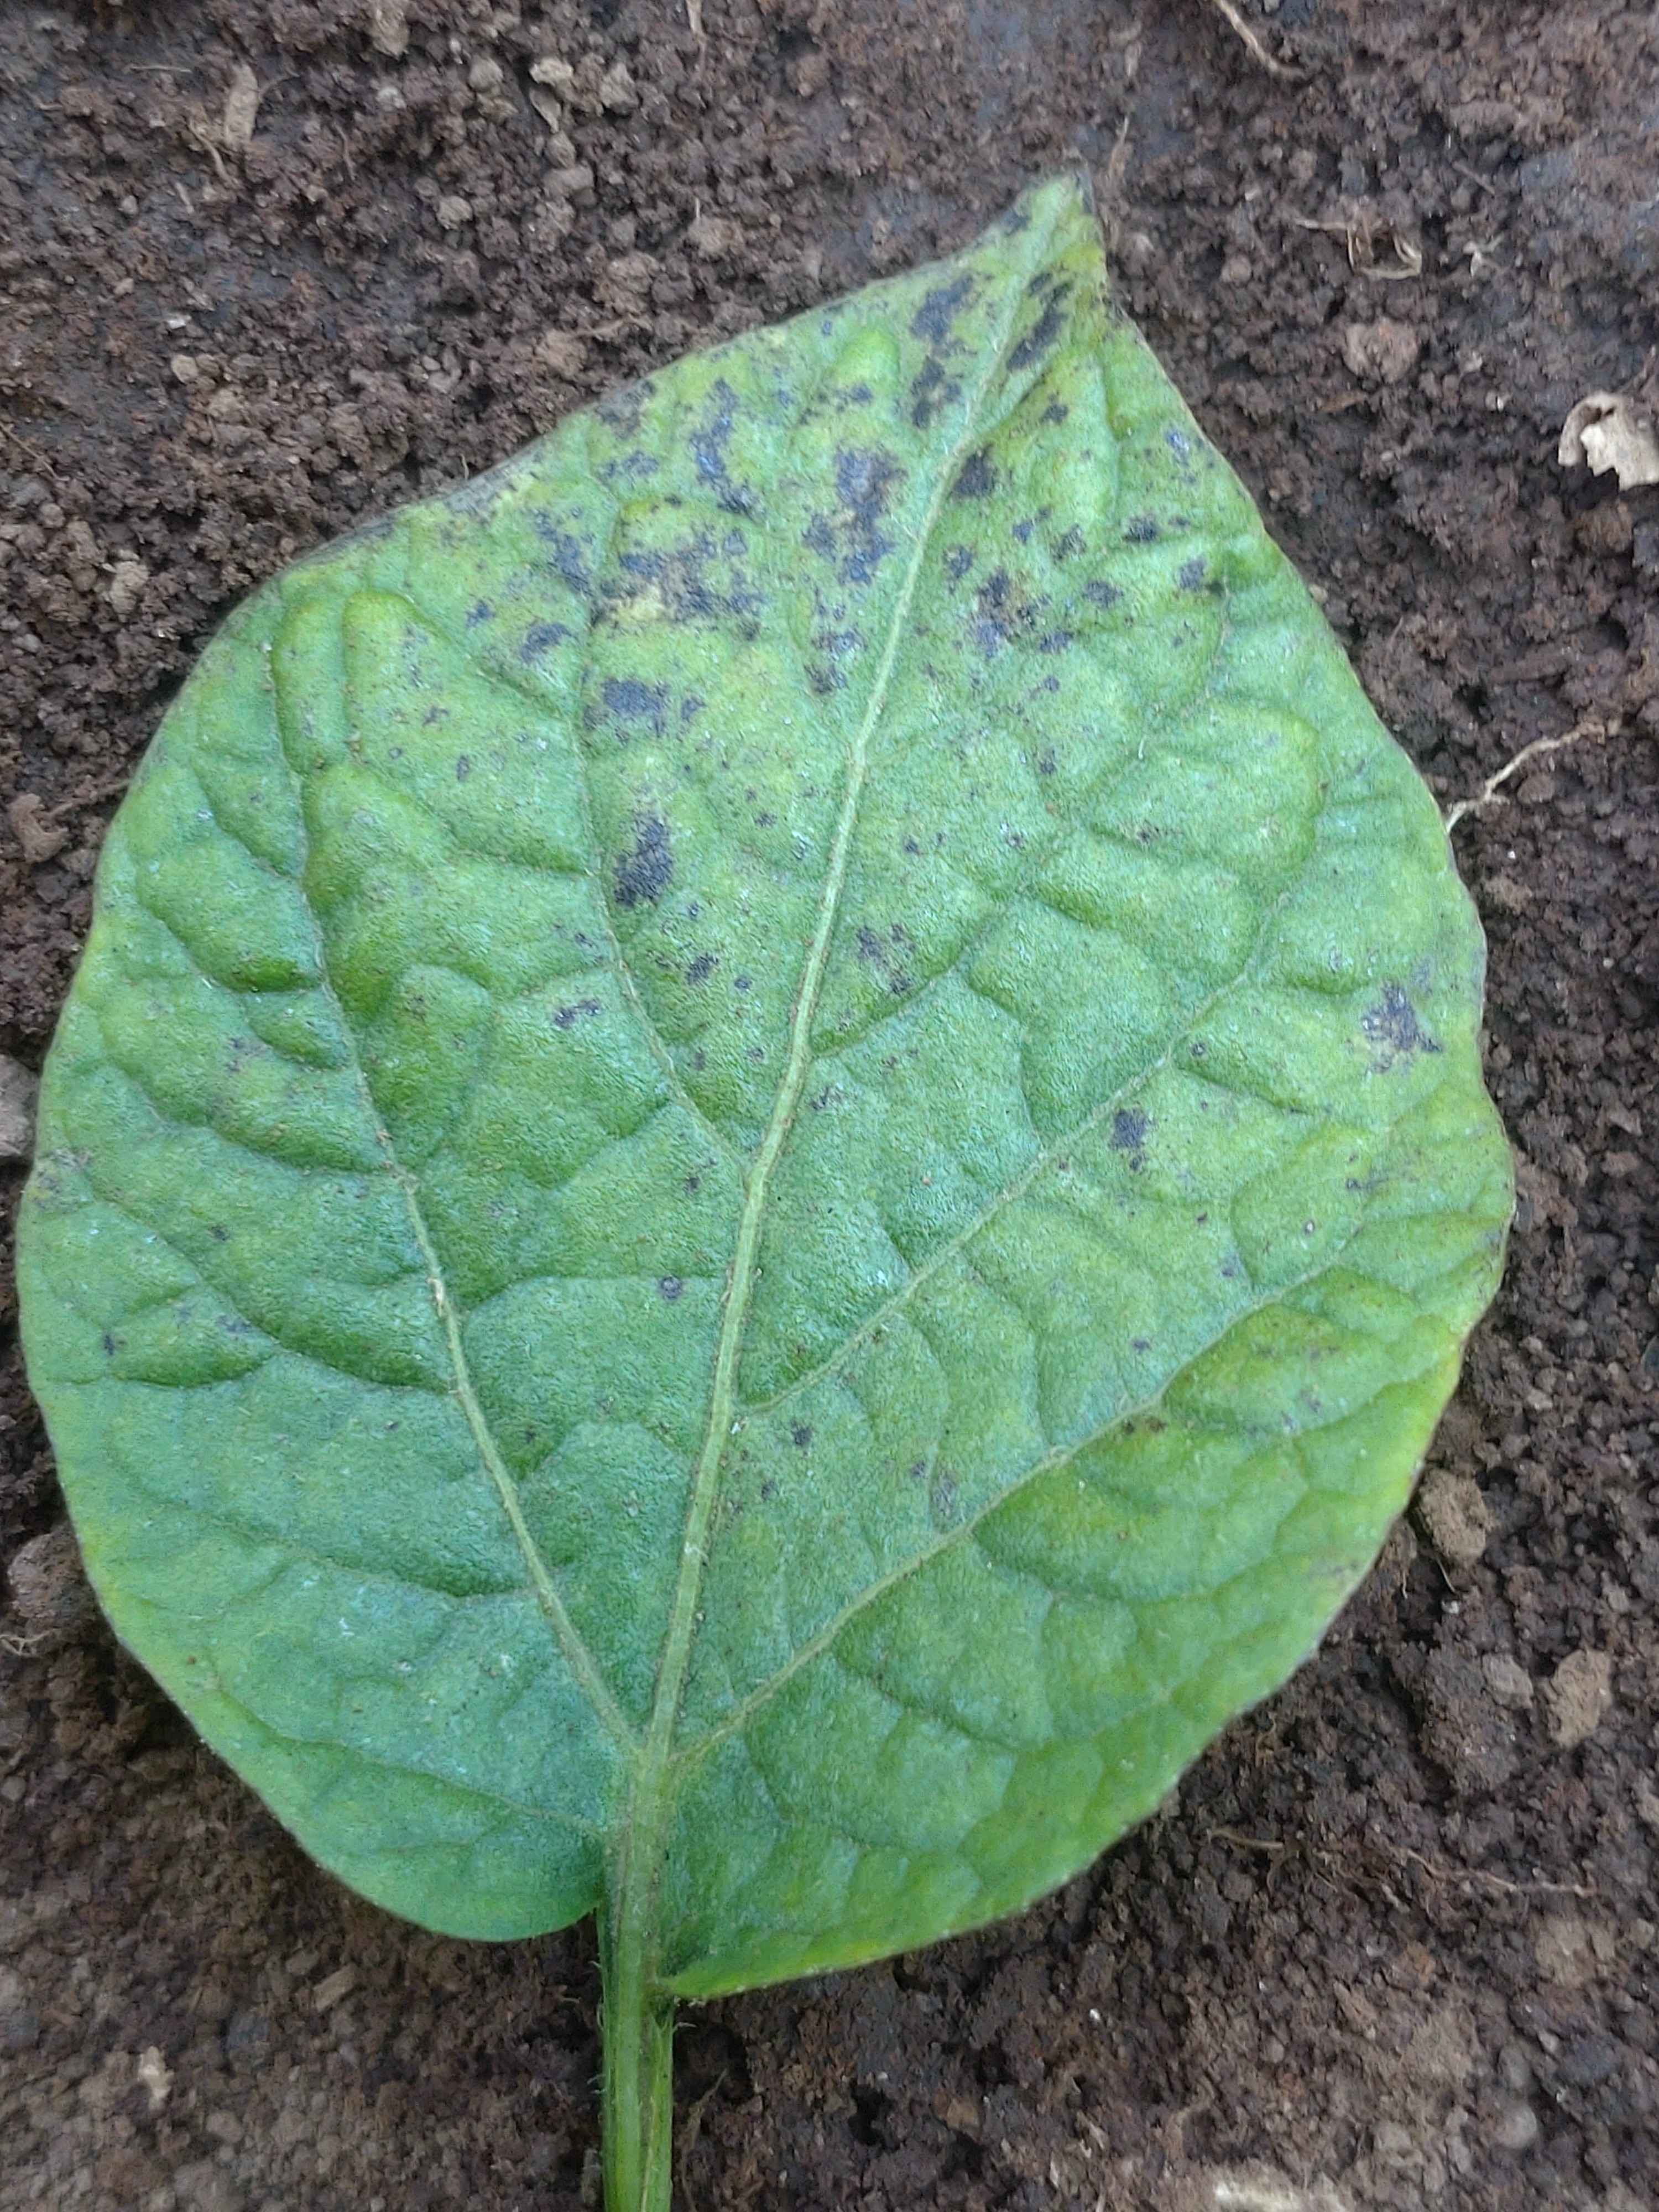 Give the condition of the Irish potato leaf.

late blight
